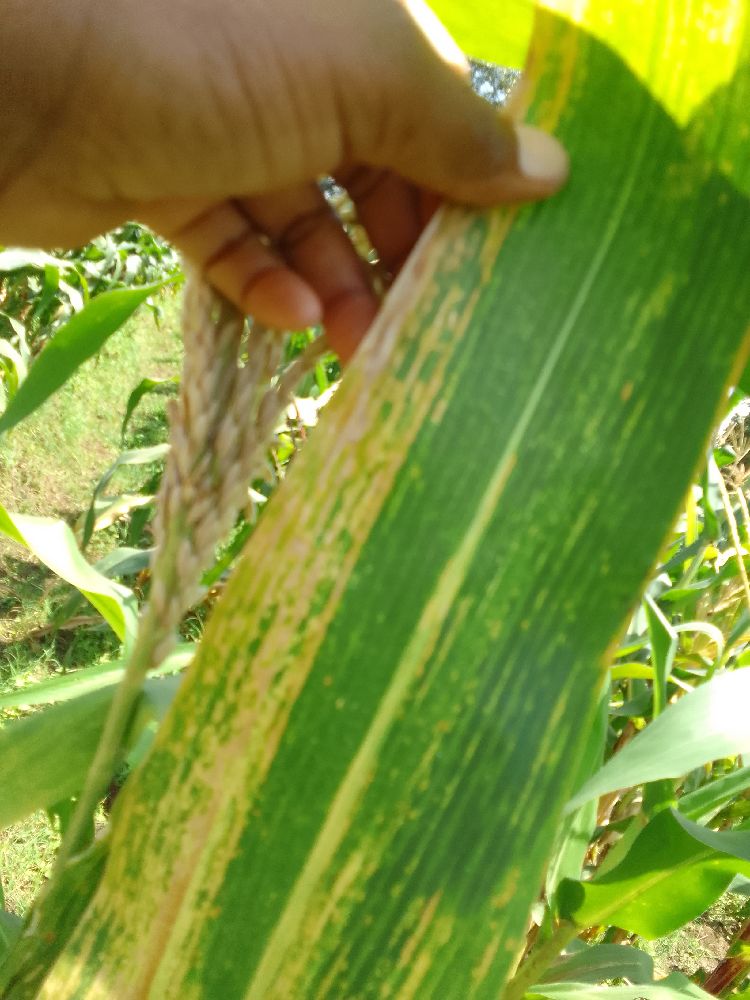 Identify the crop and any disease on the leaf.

maize, maize lethal necrosis
